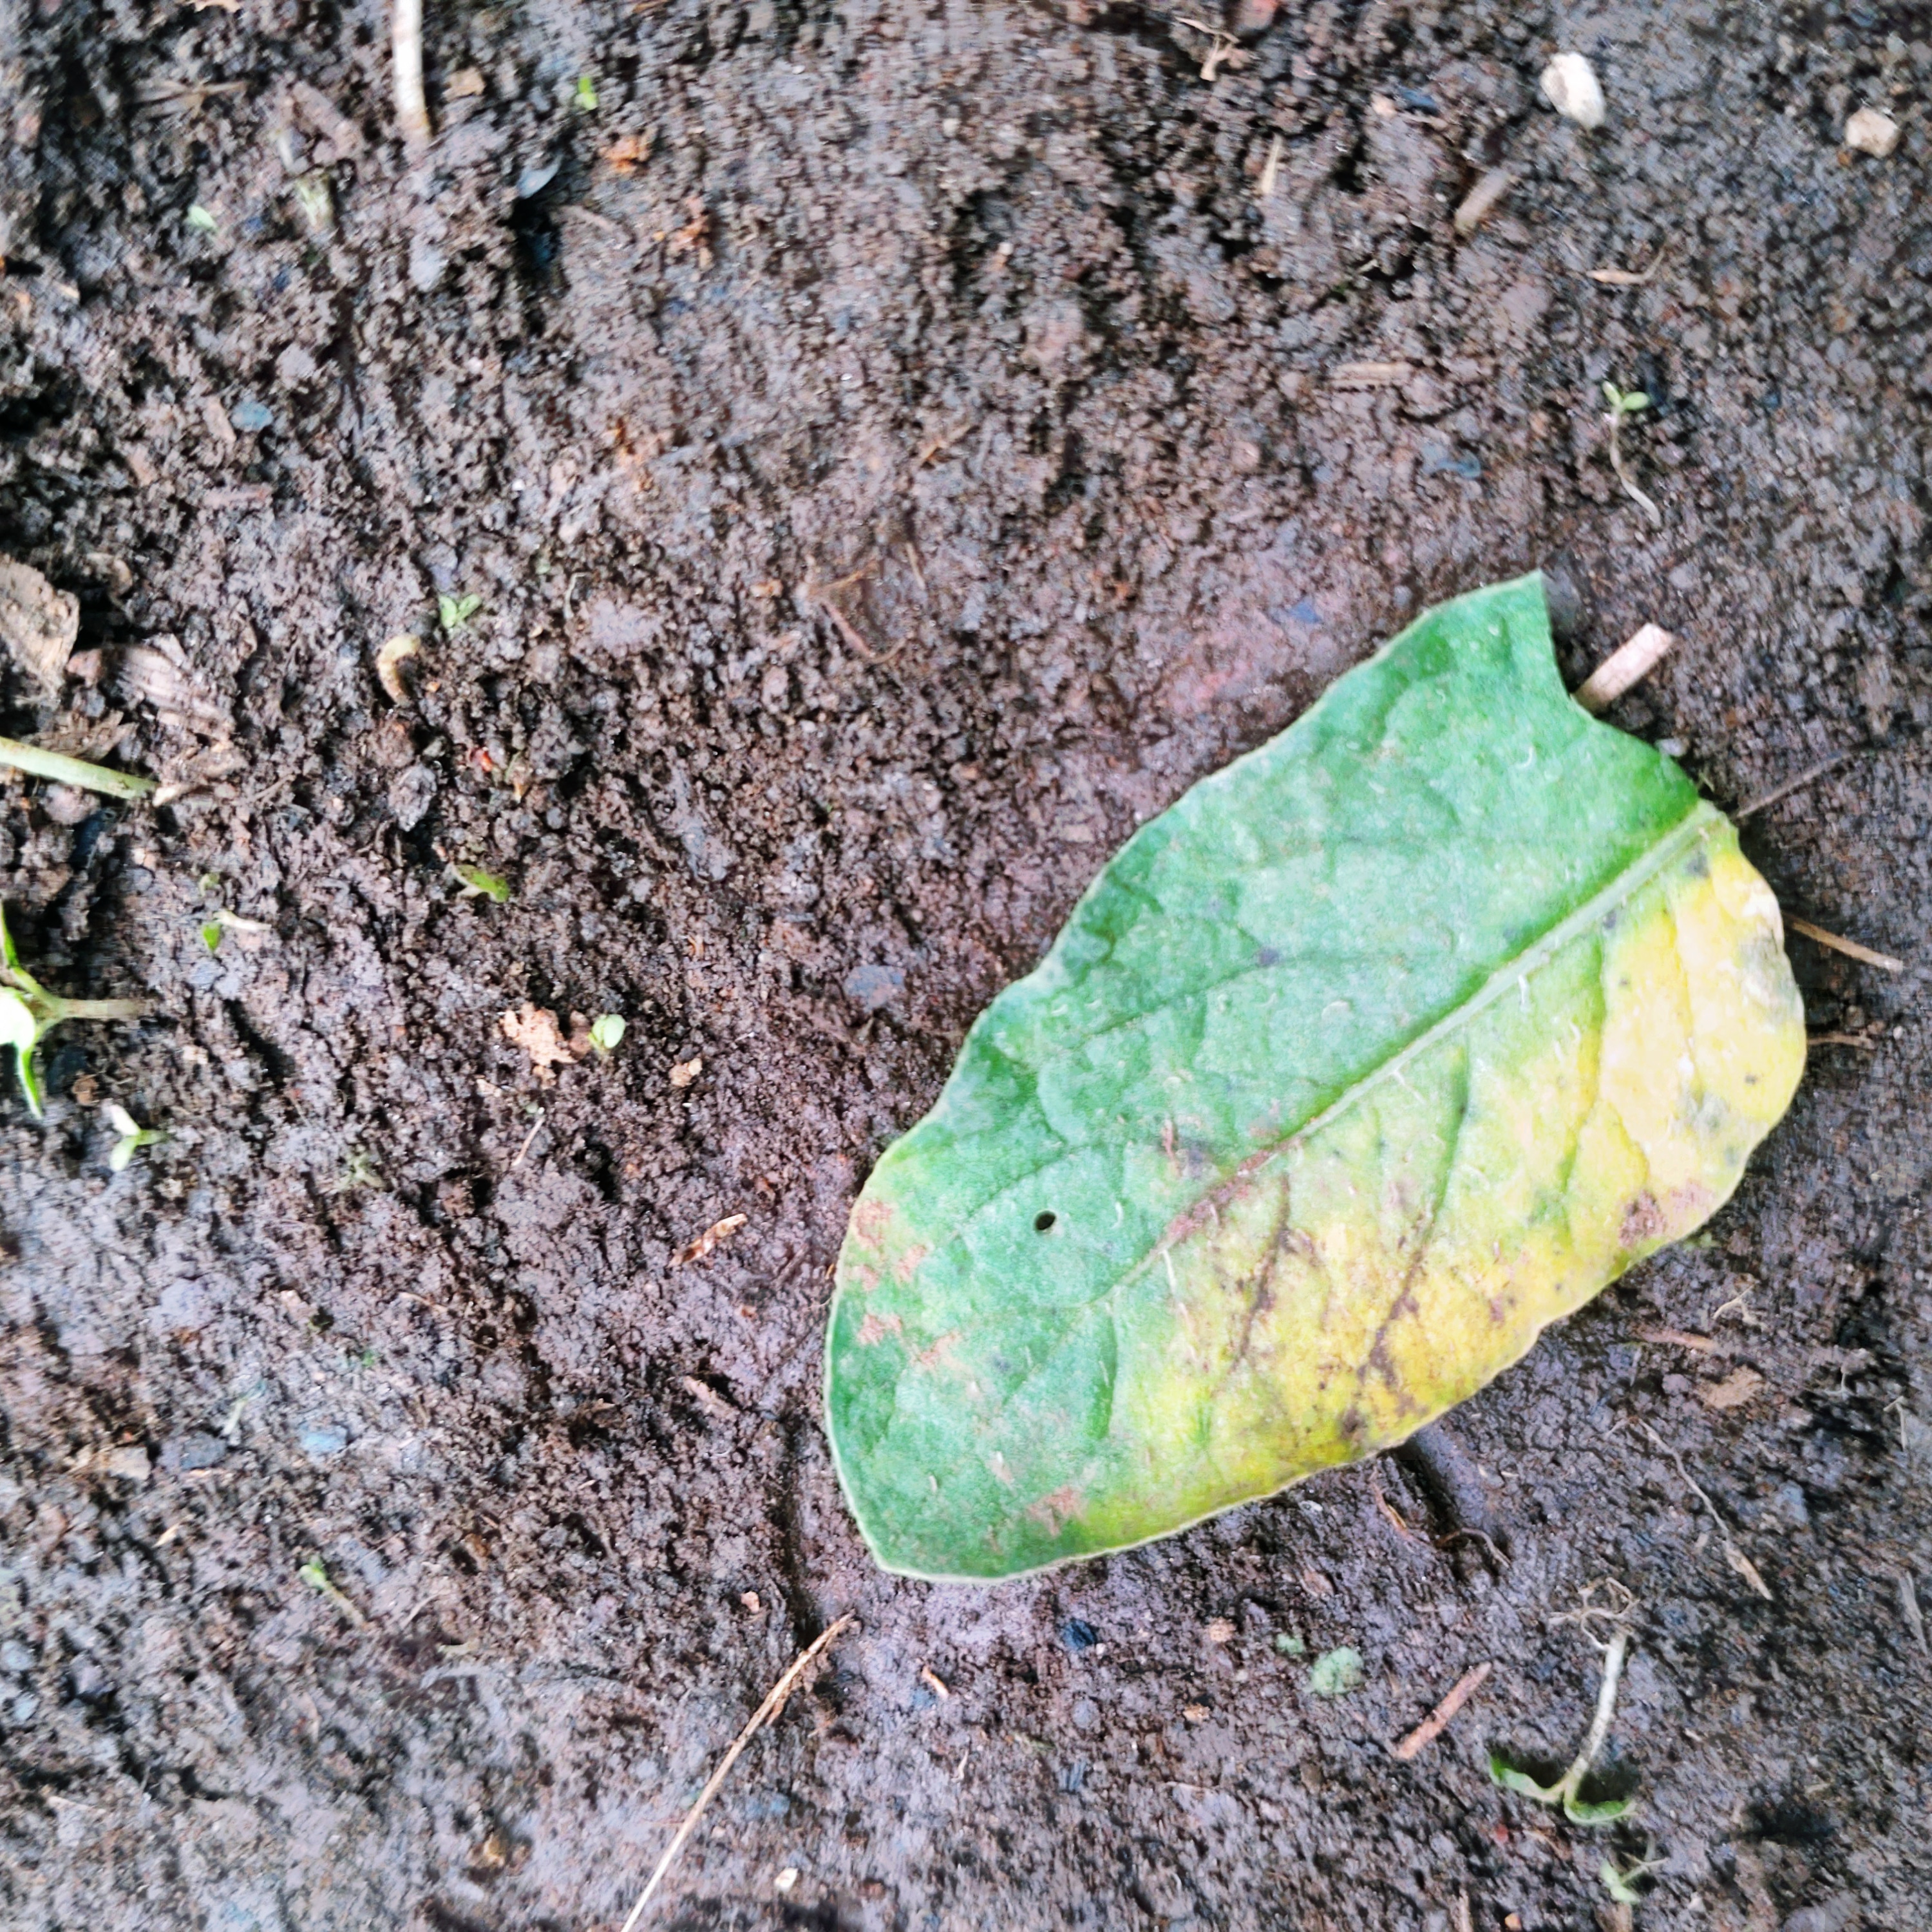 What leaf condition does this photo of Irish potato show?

late blight
